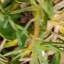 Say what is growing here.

grass
